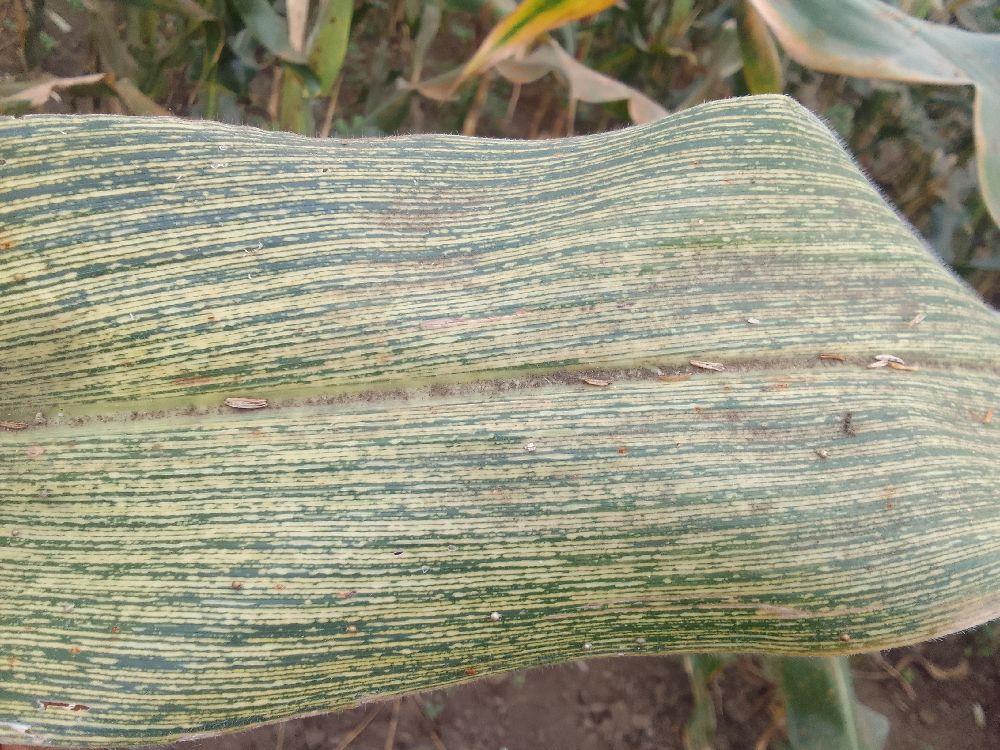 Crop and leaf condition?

maize, maize streak virus
